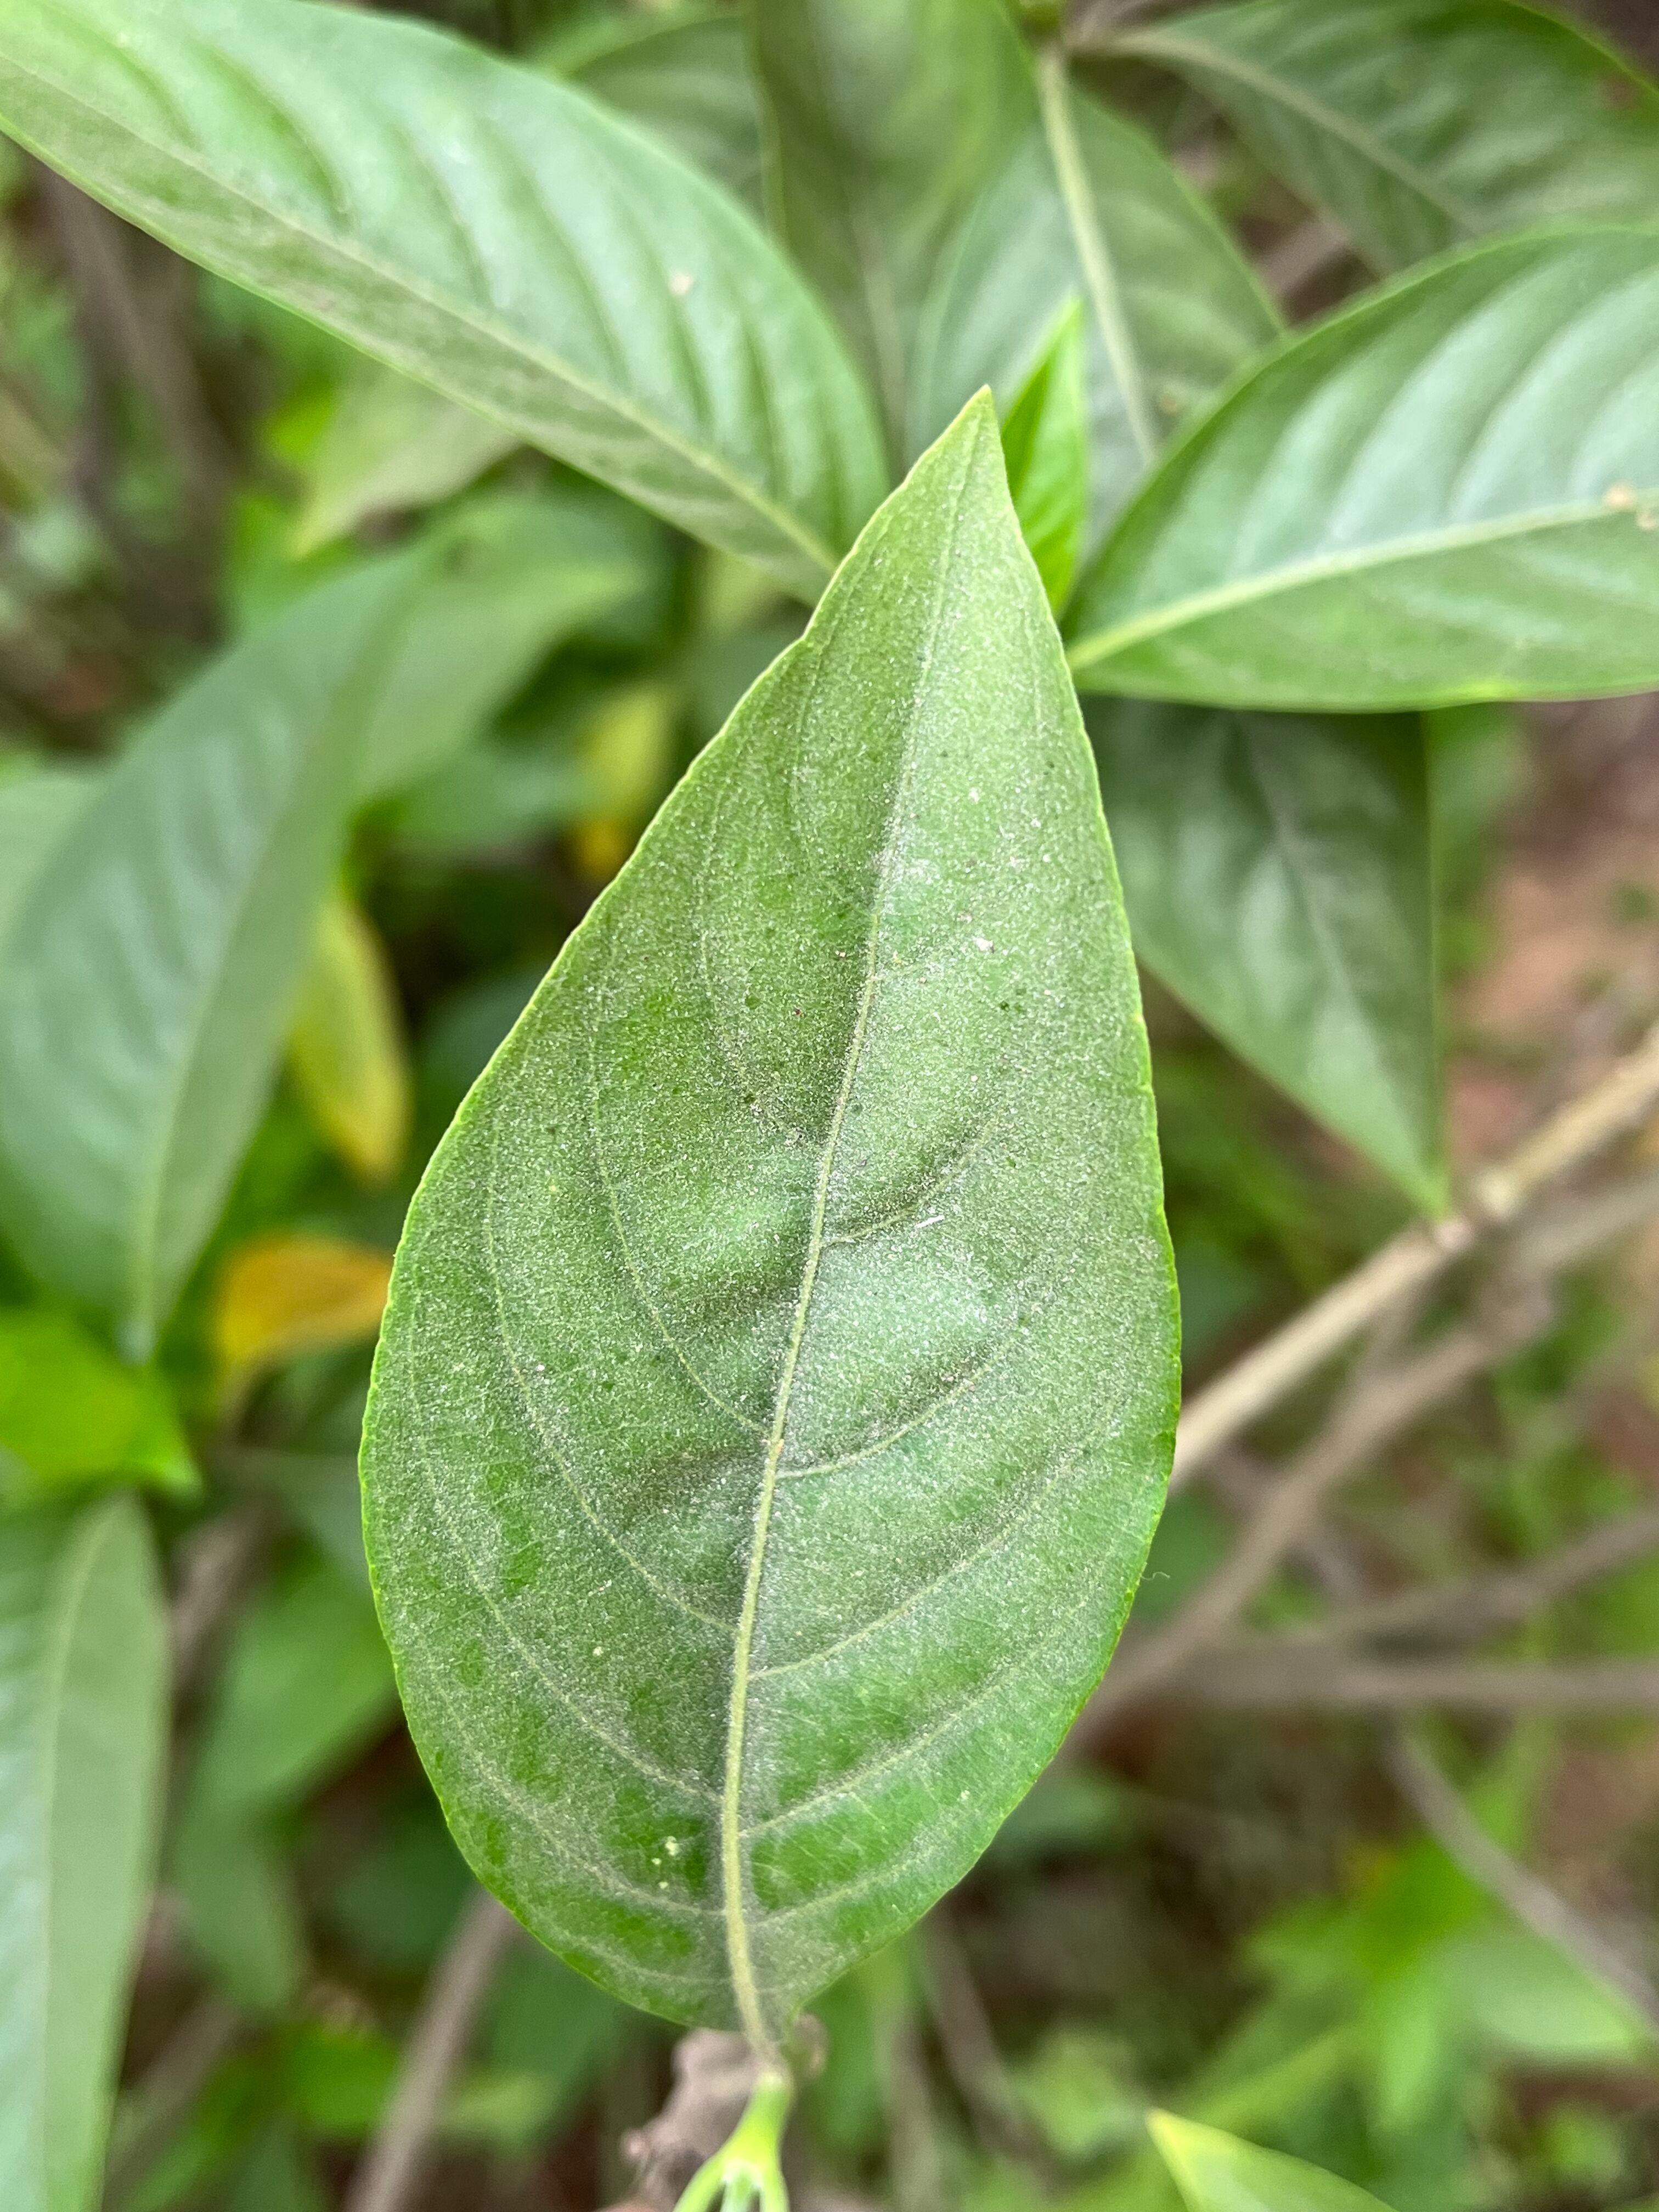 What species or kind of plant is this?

vasaka
